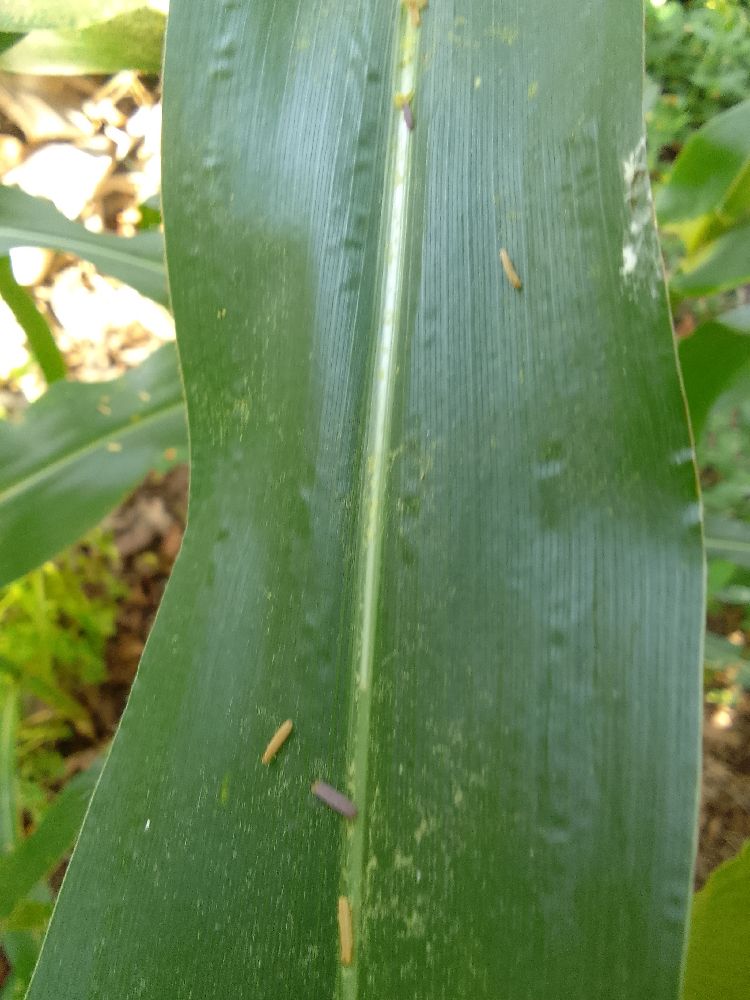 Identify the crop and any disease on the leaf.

maize, healthy
